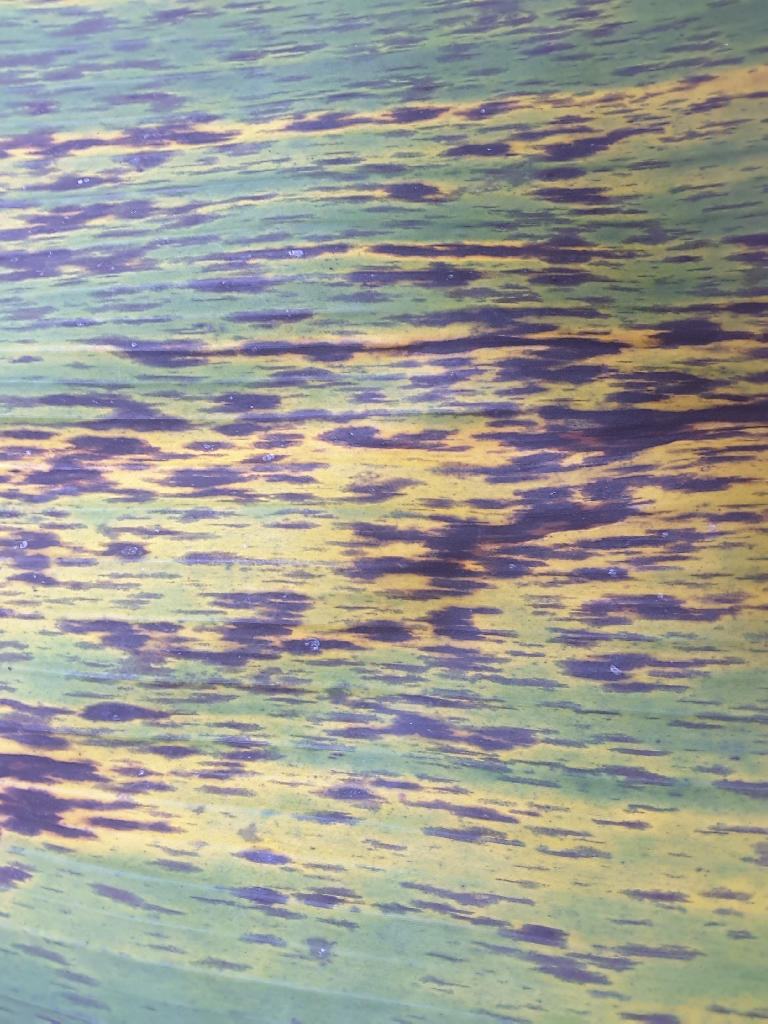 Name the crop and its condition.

banana, black sigatoka
